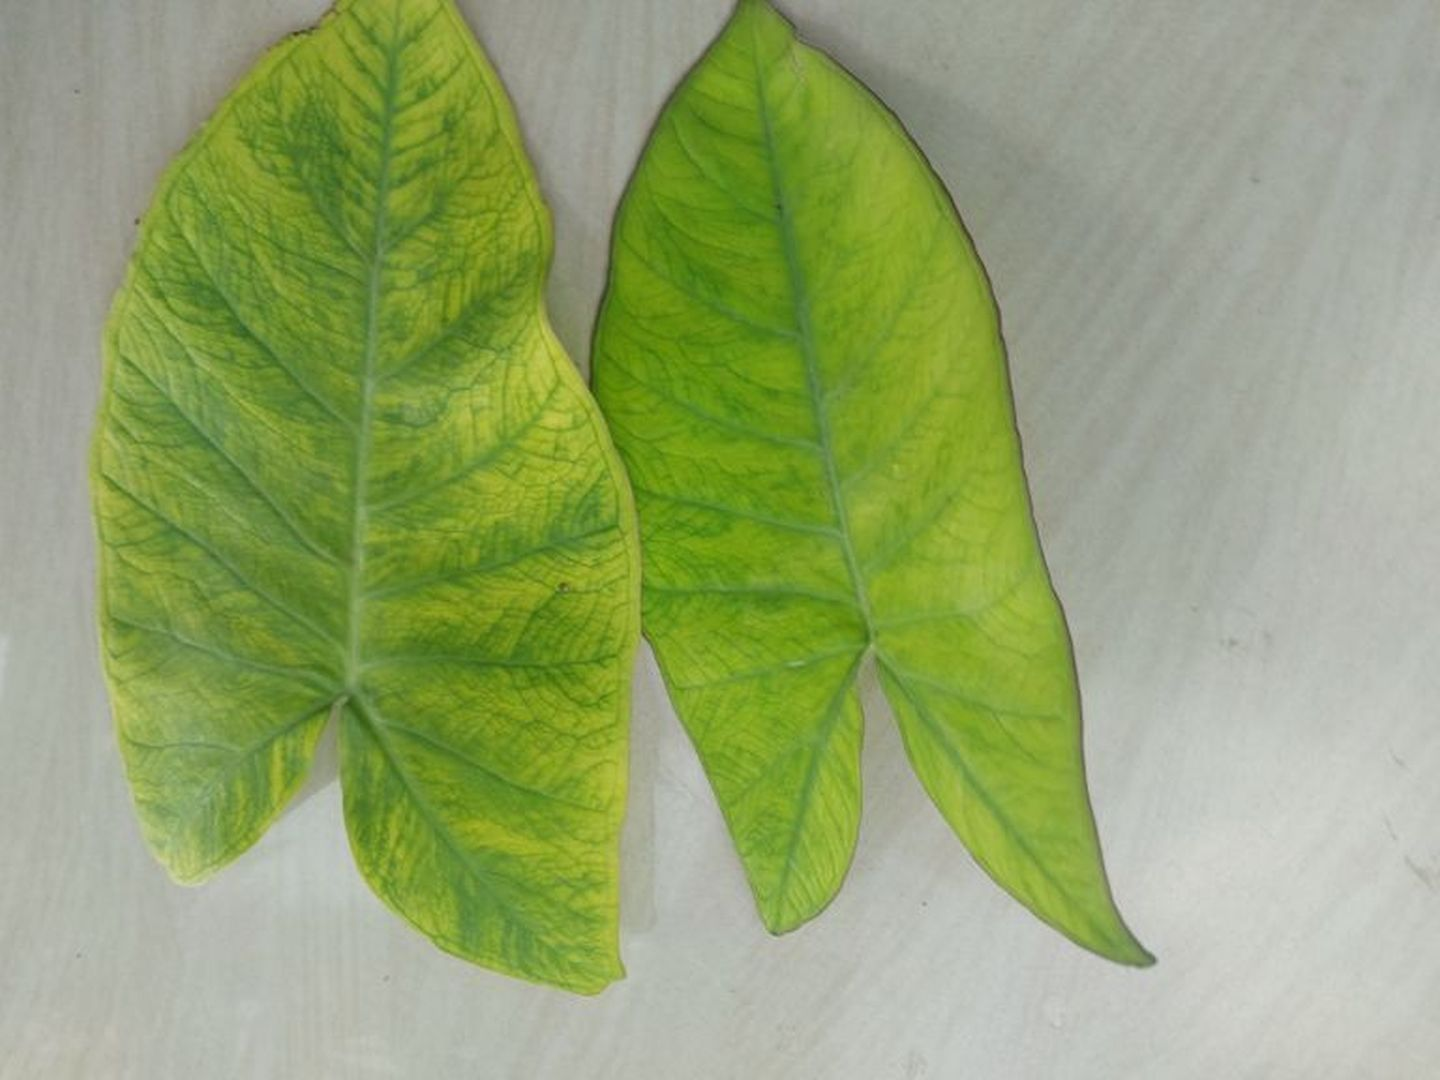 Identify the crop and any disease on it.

taro, mosaic
